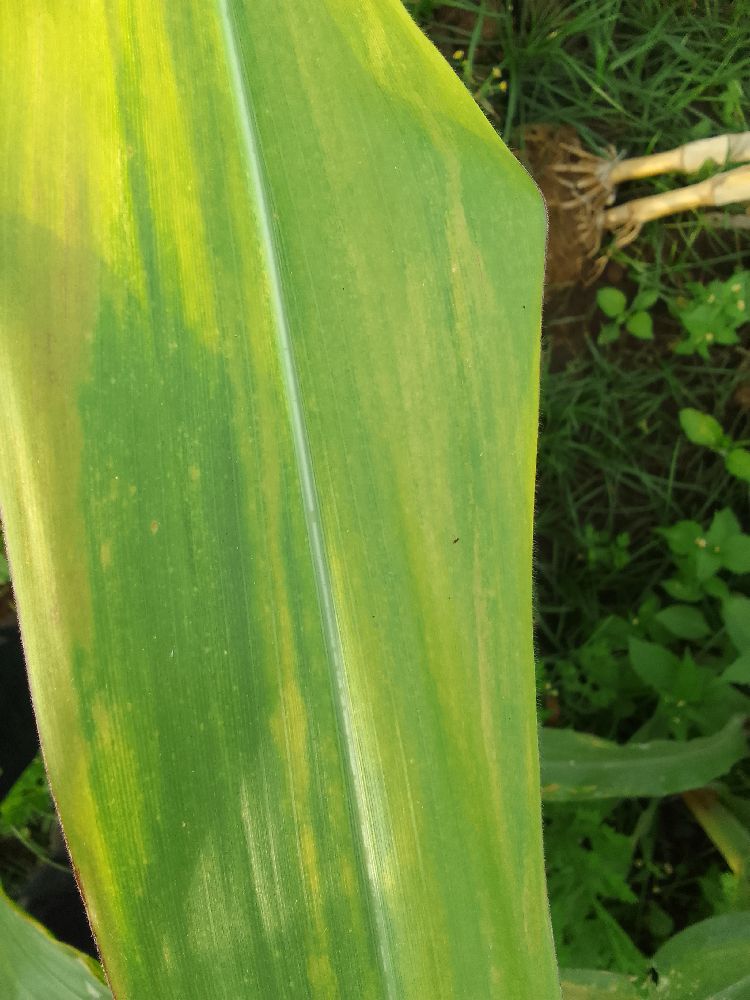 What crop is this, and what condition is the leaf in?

maize, maize lethal necrosis
